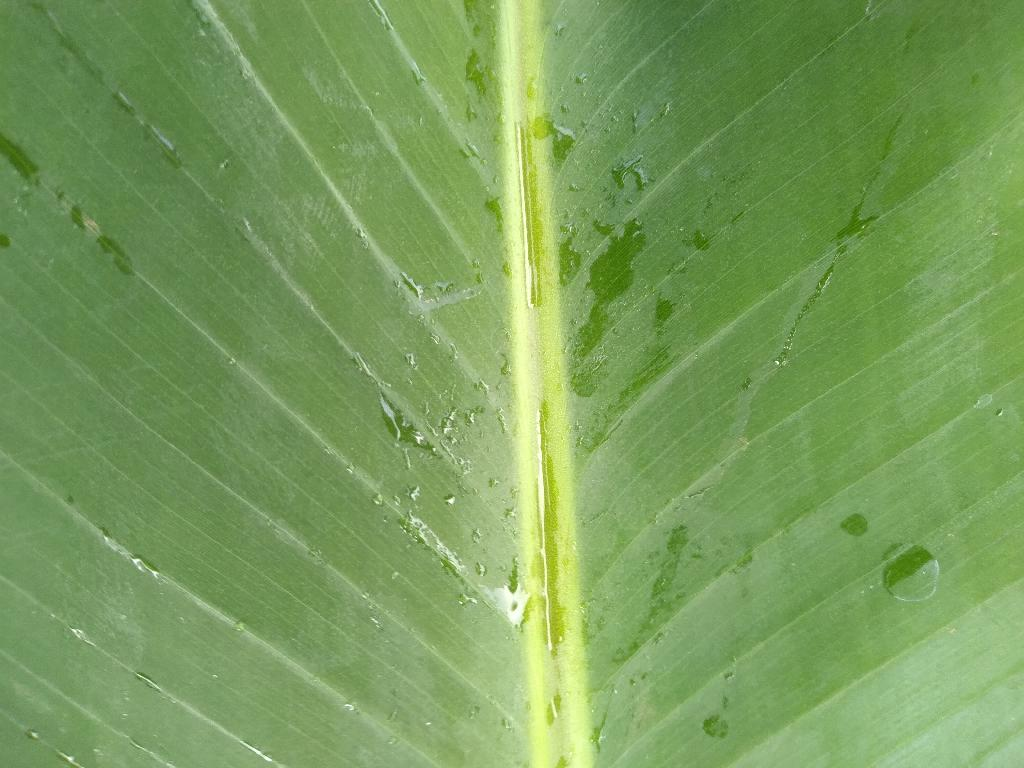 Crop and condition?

banana, healthy
